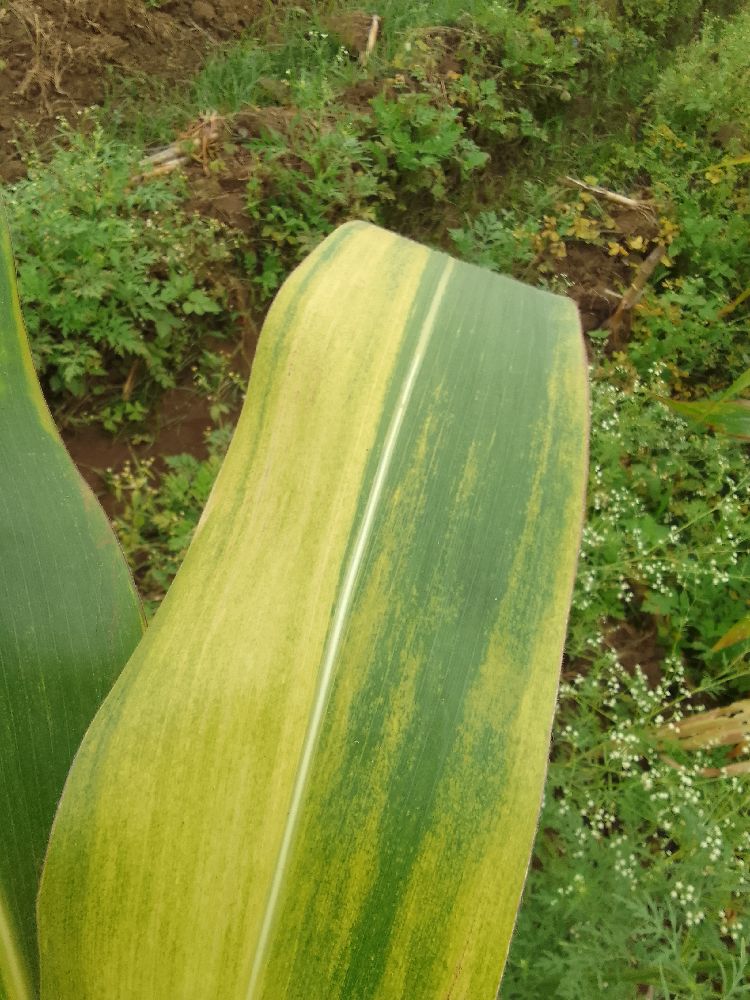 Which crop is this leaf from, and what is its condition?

maize, maize lethal necrosis
